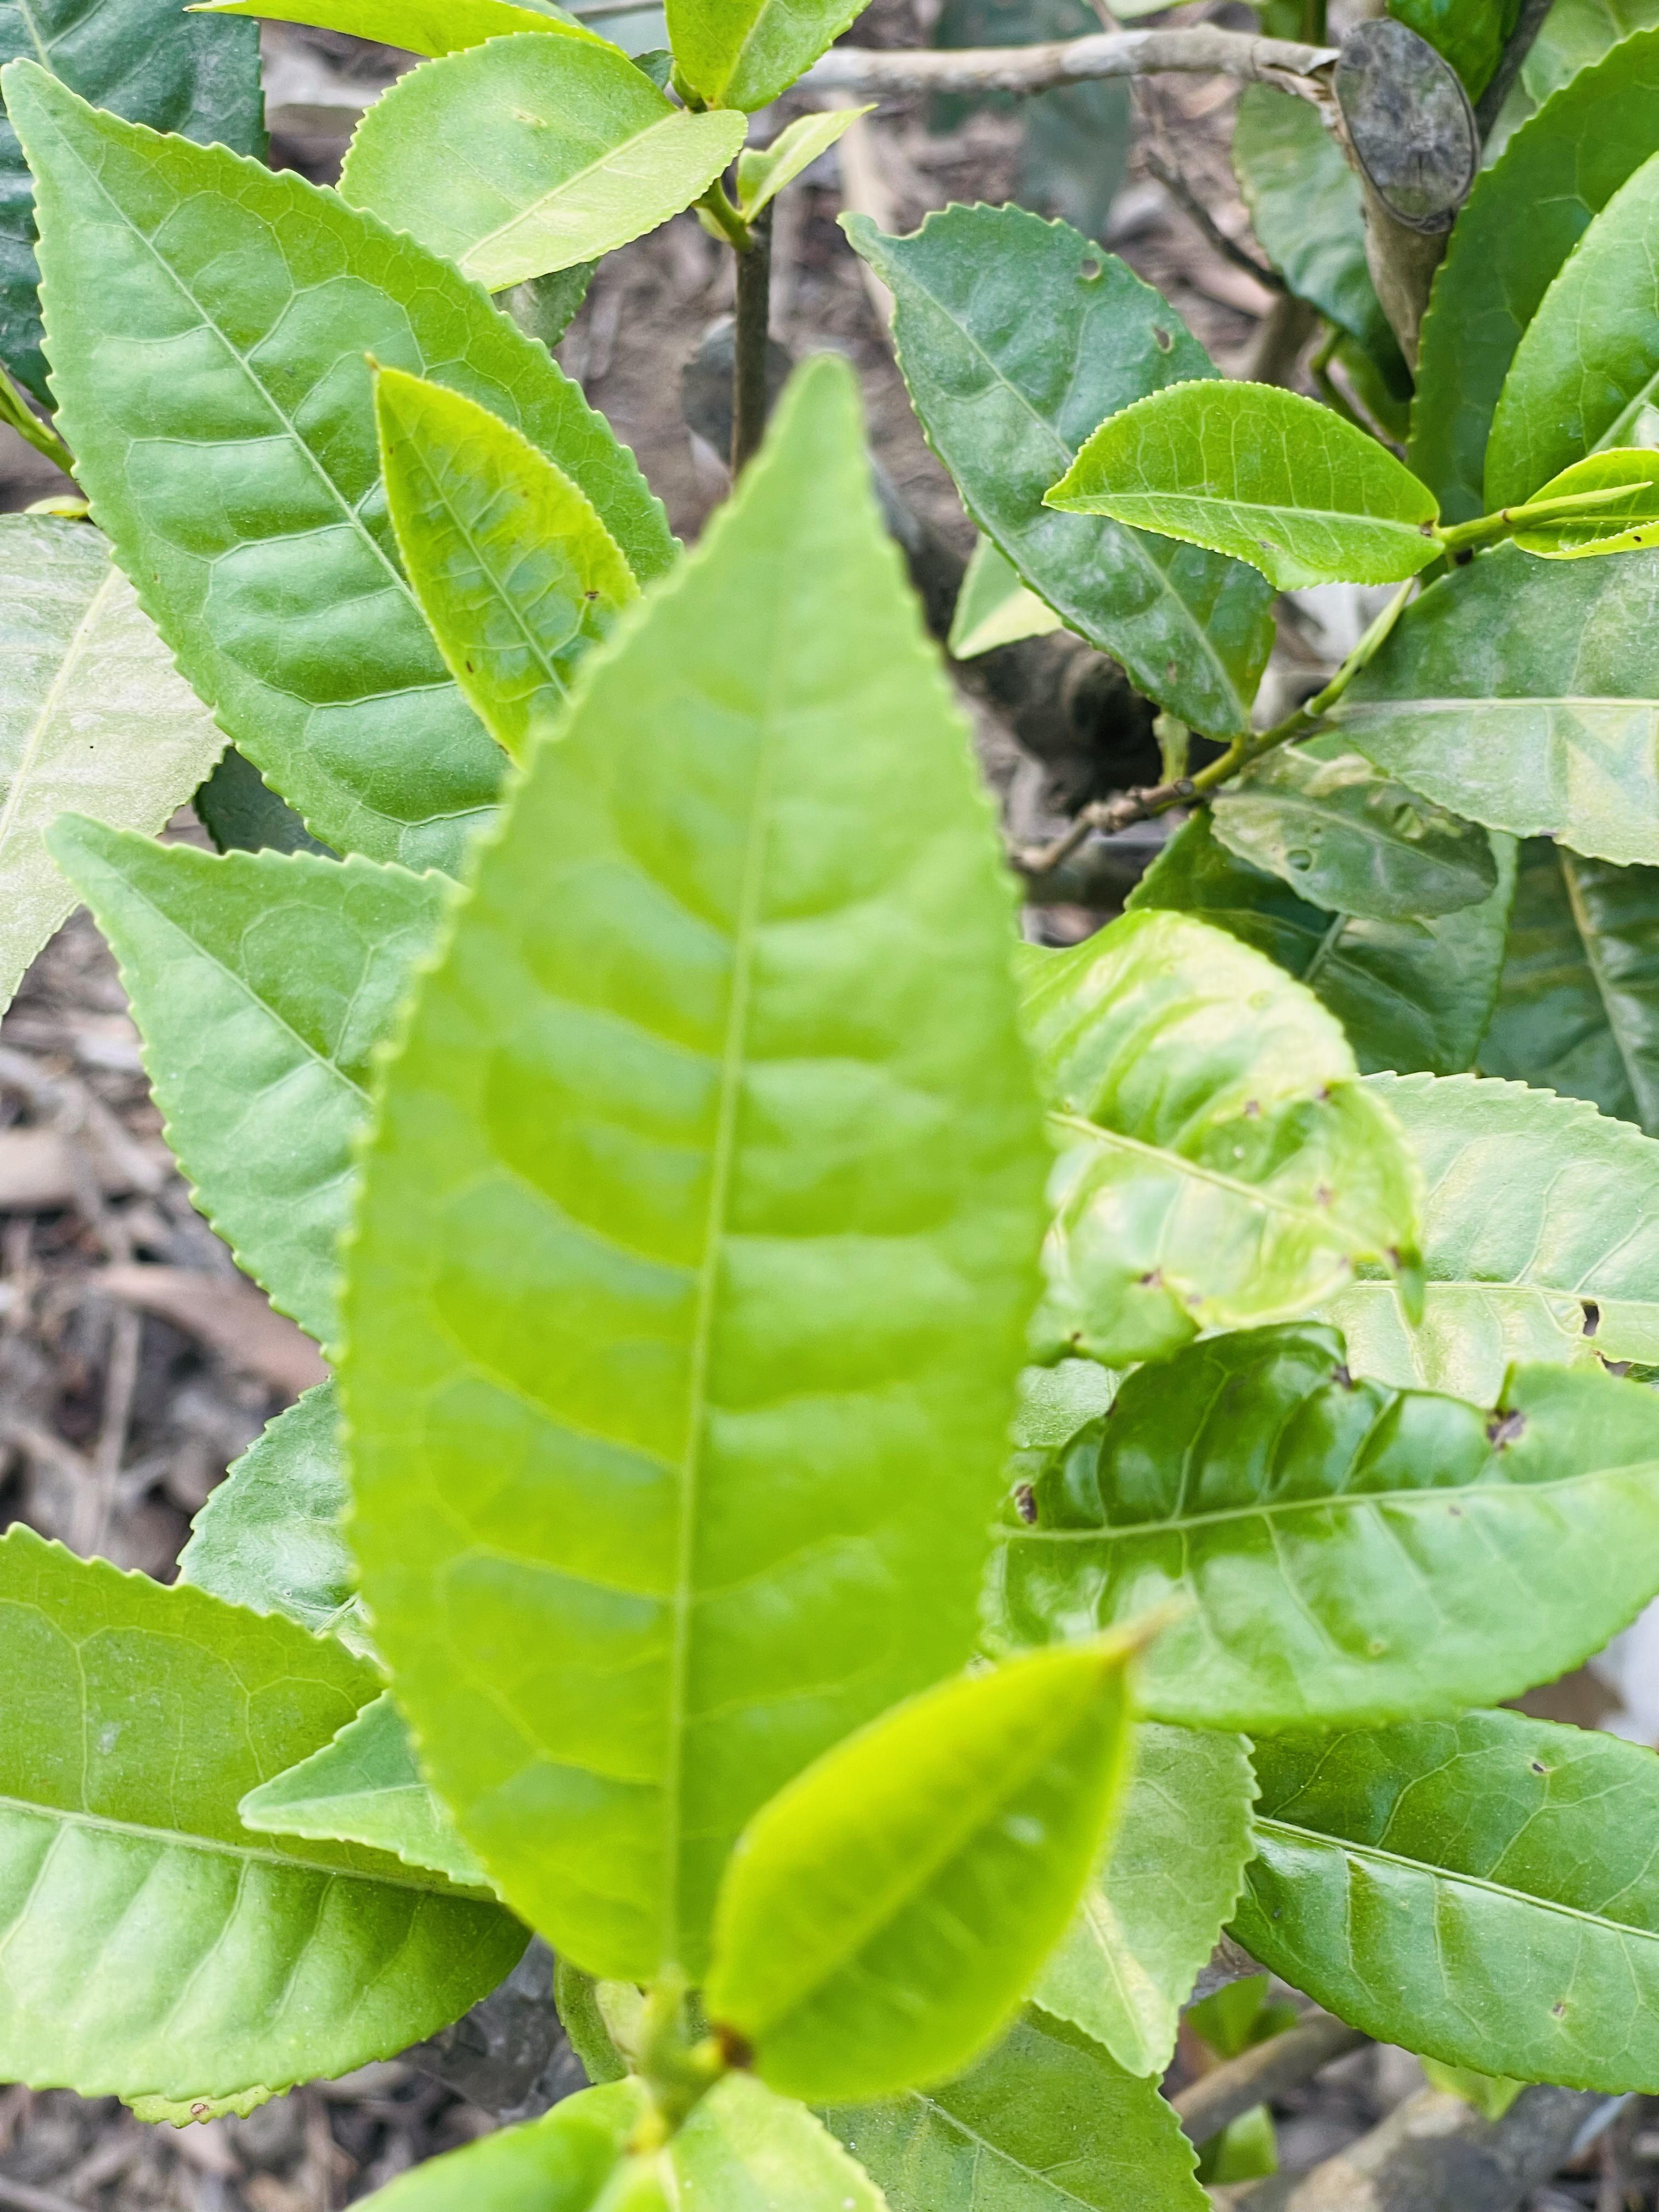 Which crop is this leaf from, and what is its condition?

tea, healthy leaf
